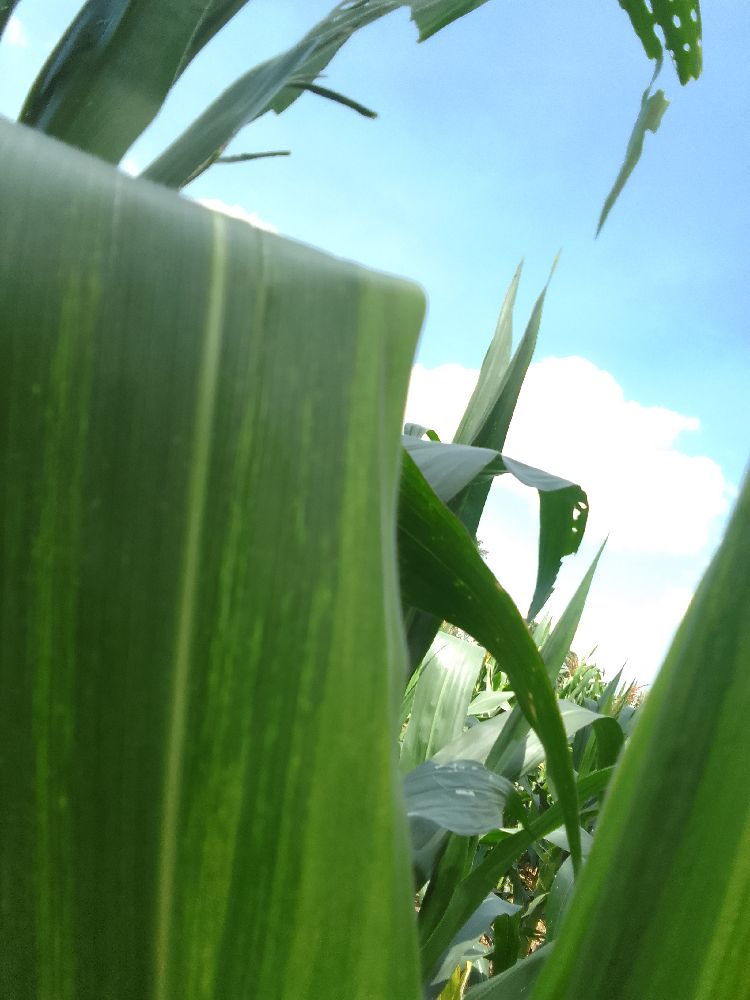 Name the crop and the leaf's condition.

maize, maize lethal necrosis
